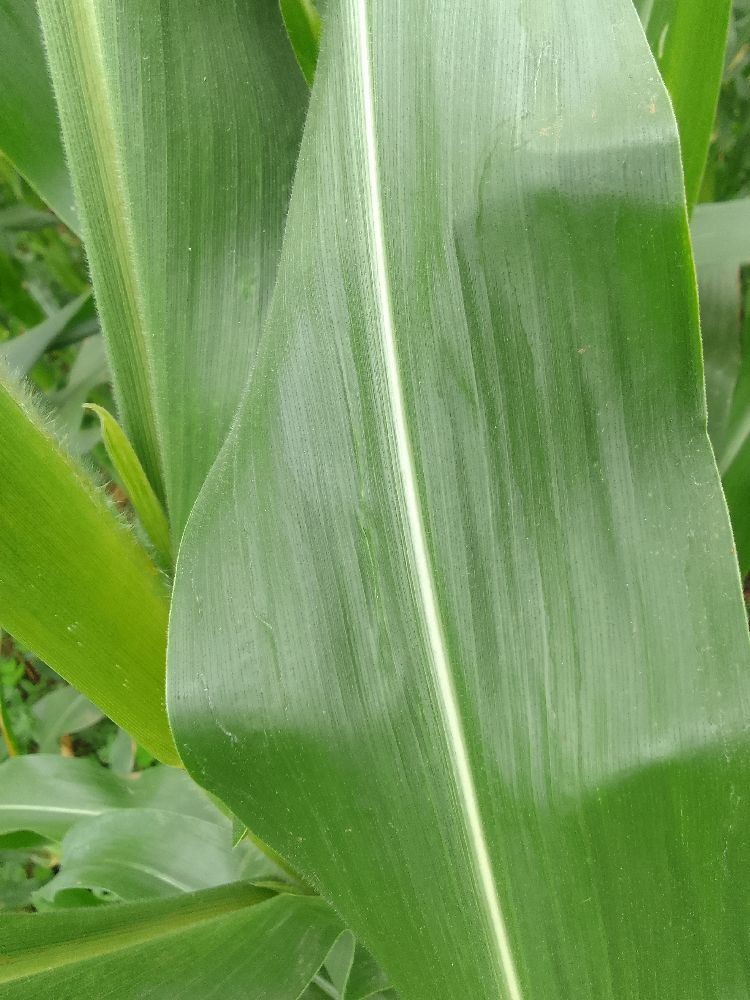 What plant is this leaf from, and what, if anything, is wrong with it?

maize, healthy
